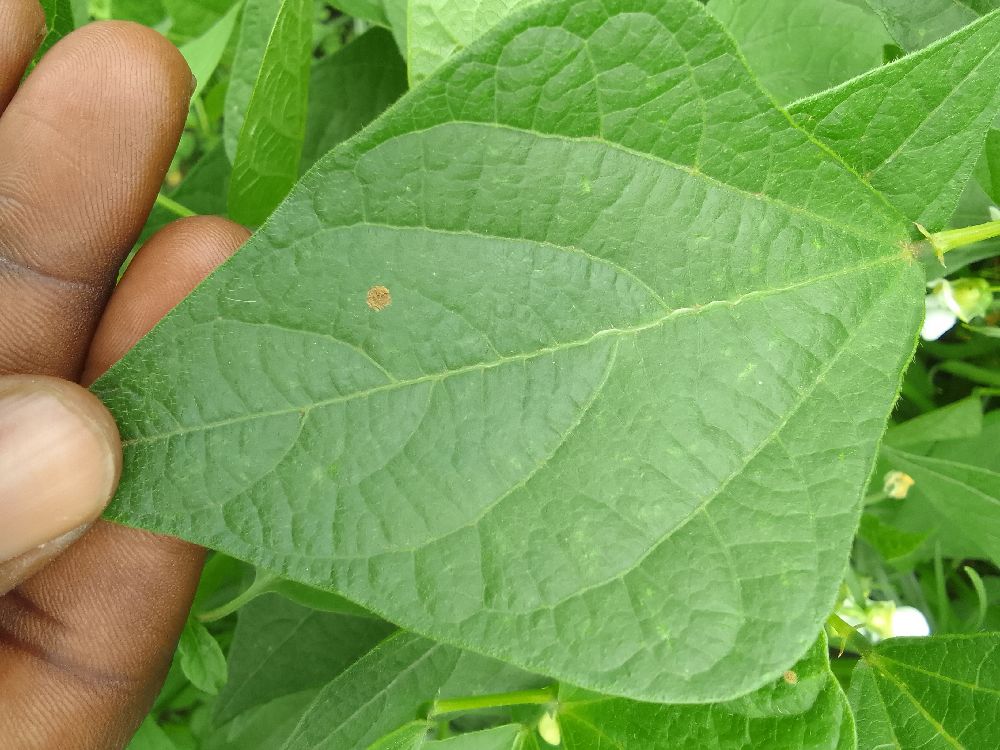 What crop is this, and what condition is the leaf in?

common bean, healthy
